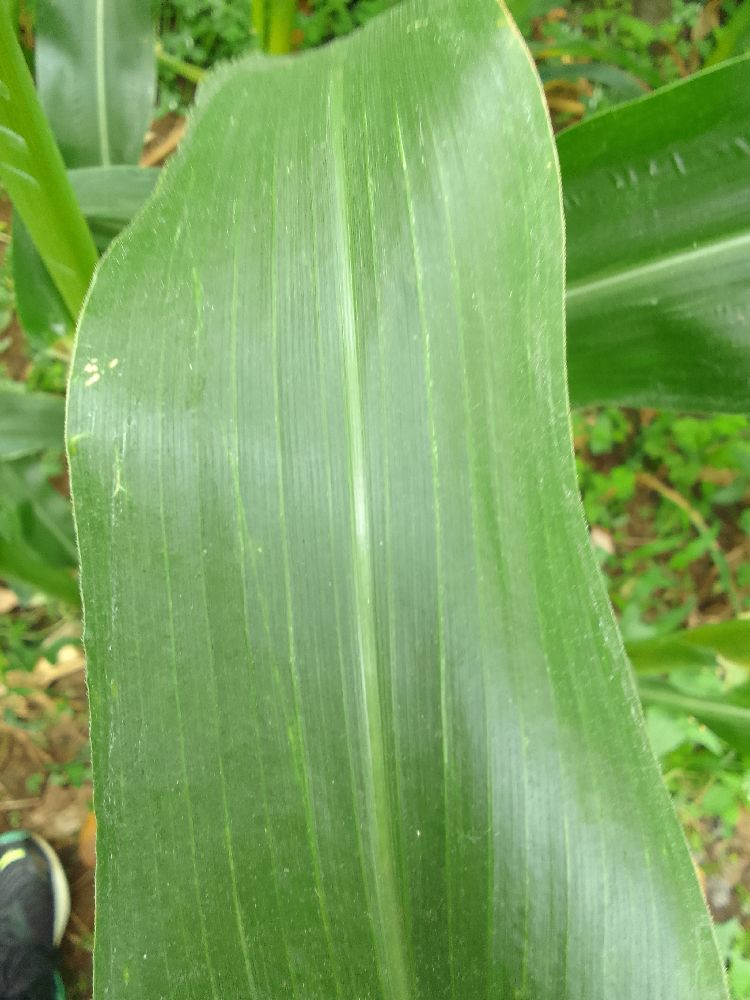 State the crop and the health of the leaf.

maize, healthy
